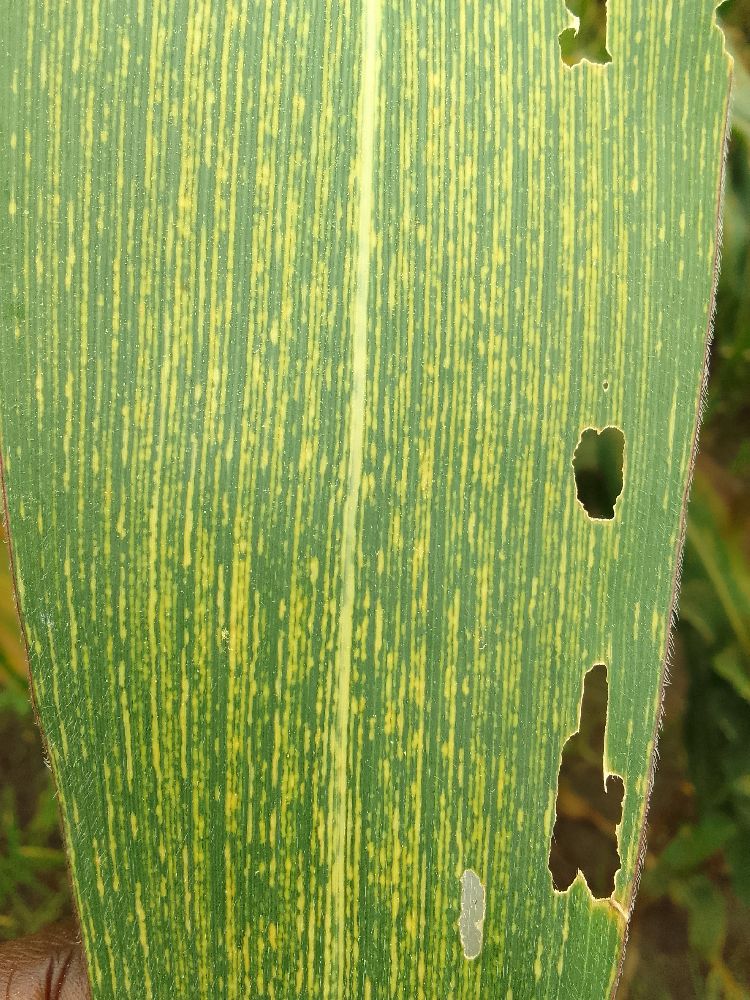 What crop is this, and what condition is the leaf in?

maize, maize streak virus
